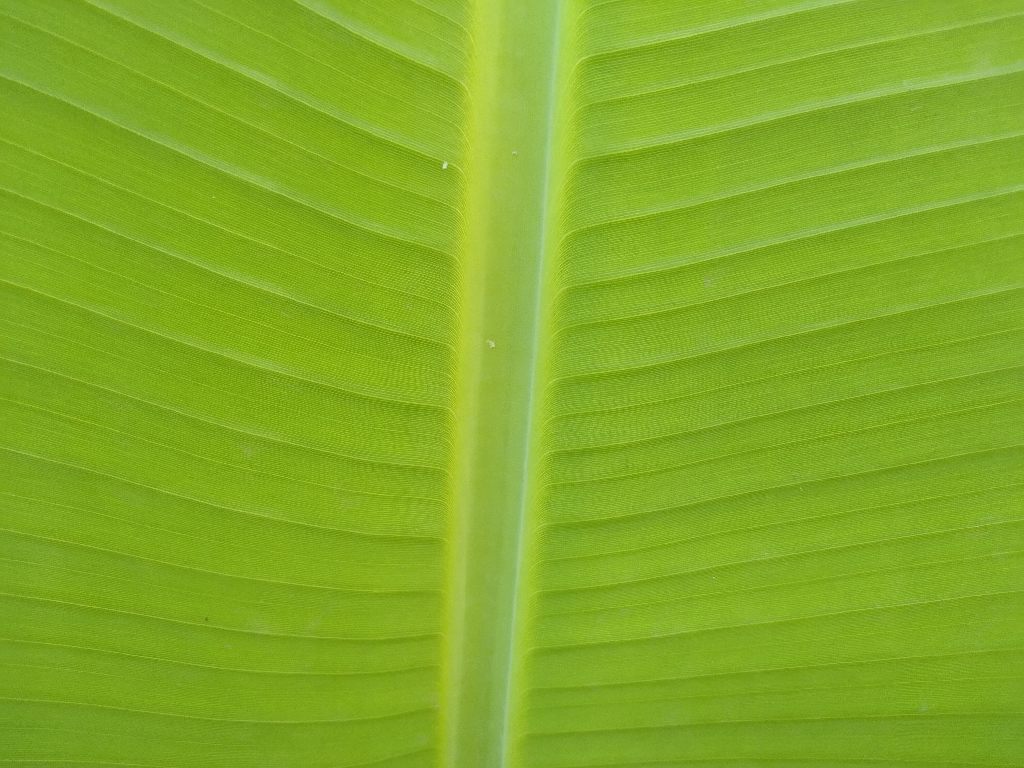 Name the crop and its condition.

banana, healthy
